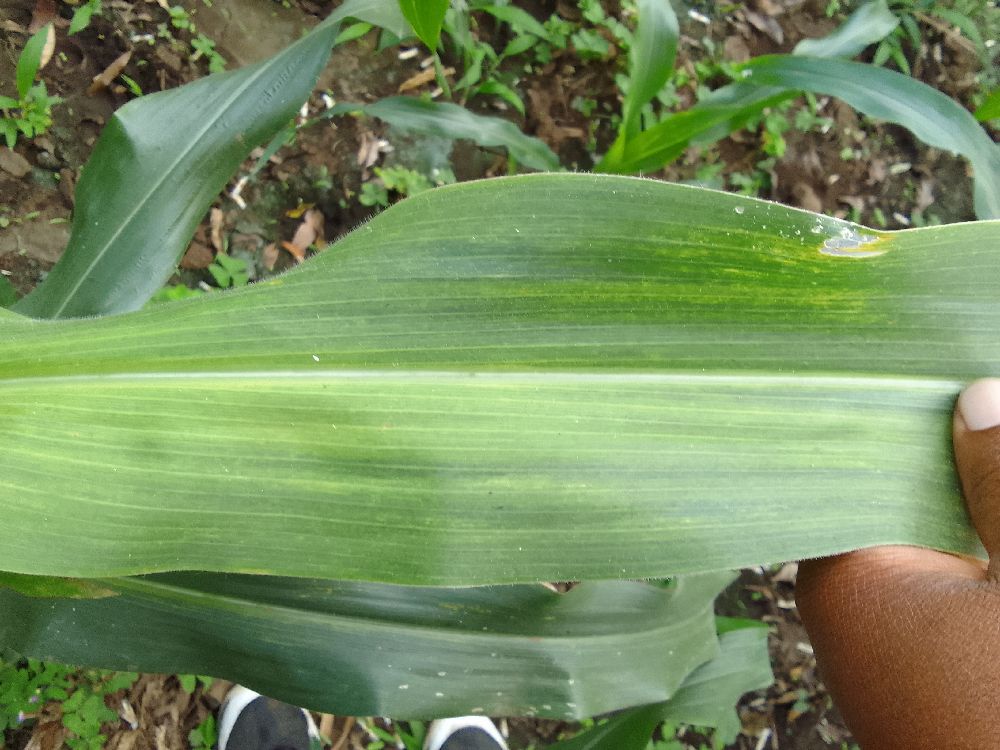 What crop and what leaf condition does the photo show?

maize, maize lethal necrosis
